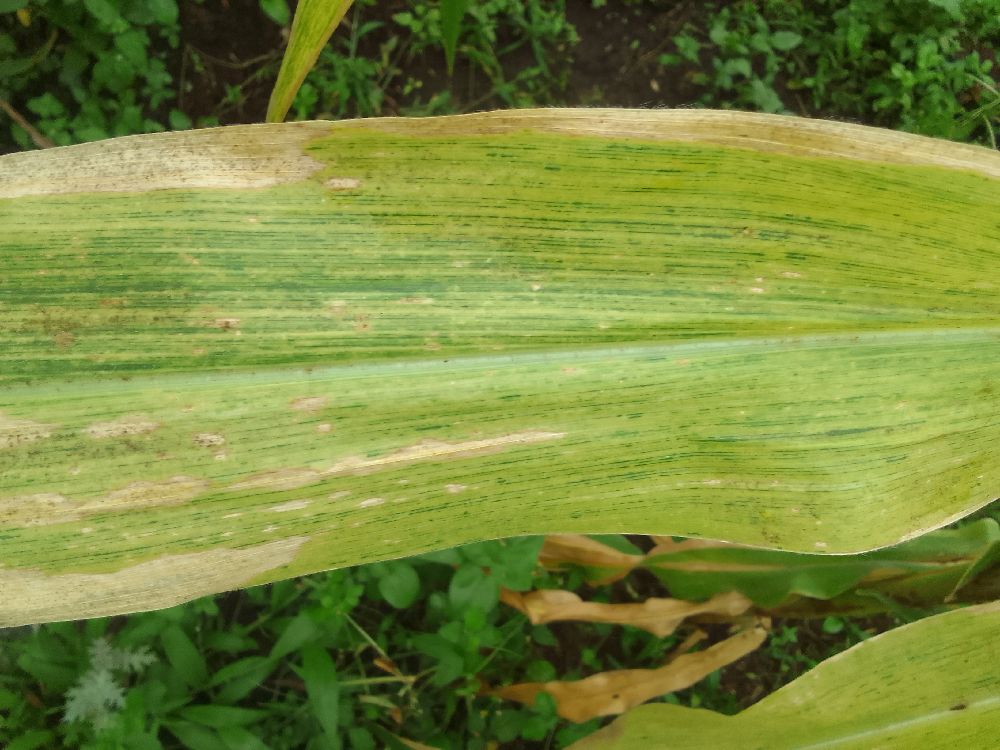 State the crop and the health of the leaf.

maize, maize lethal necrosis
